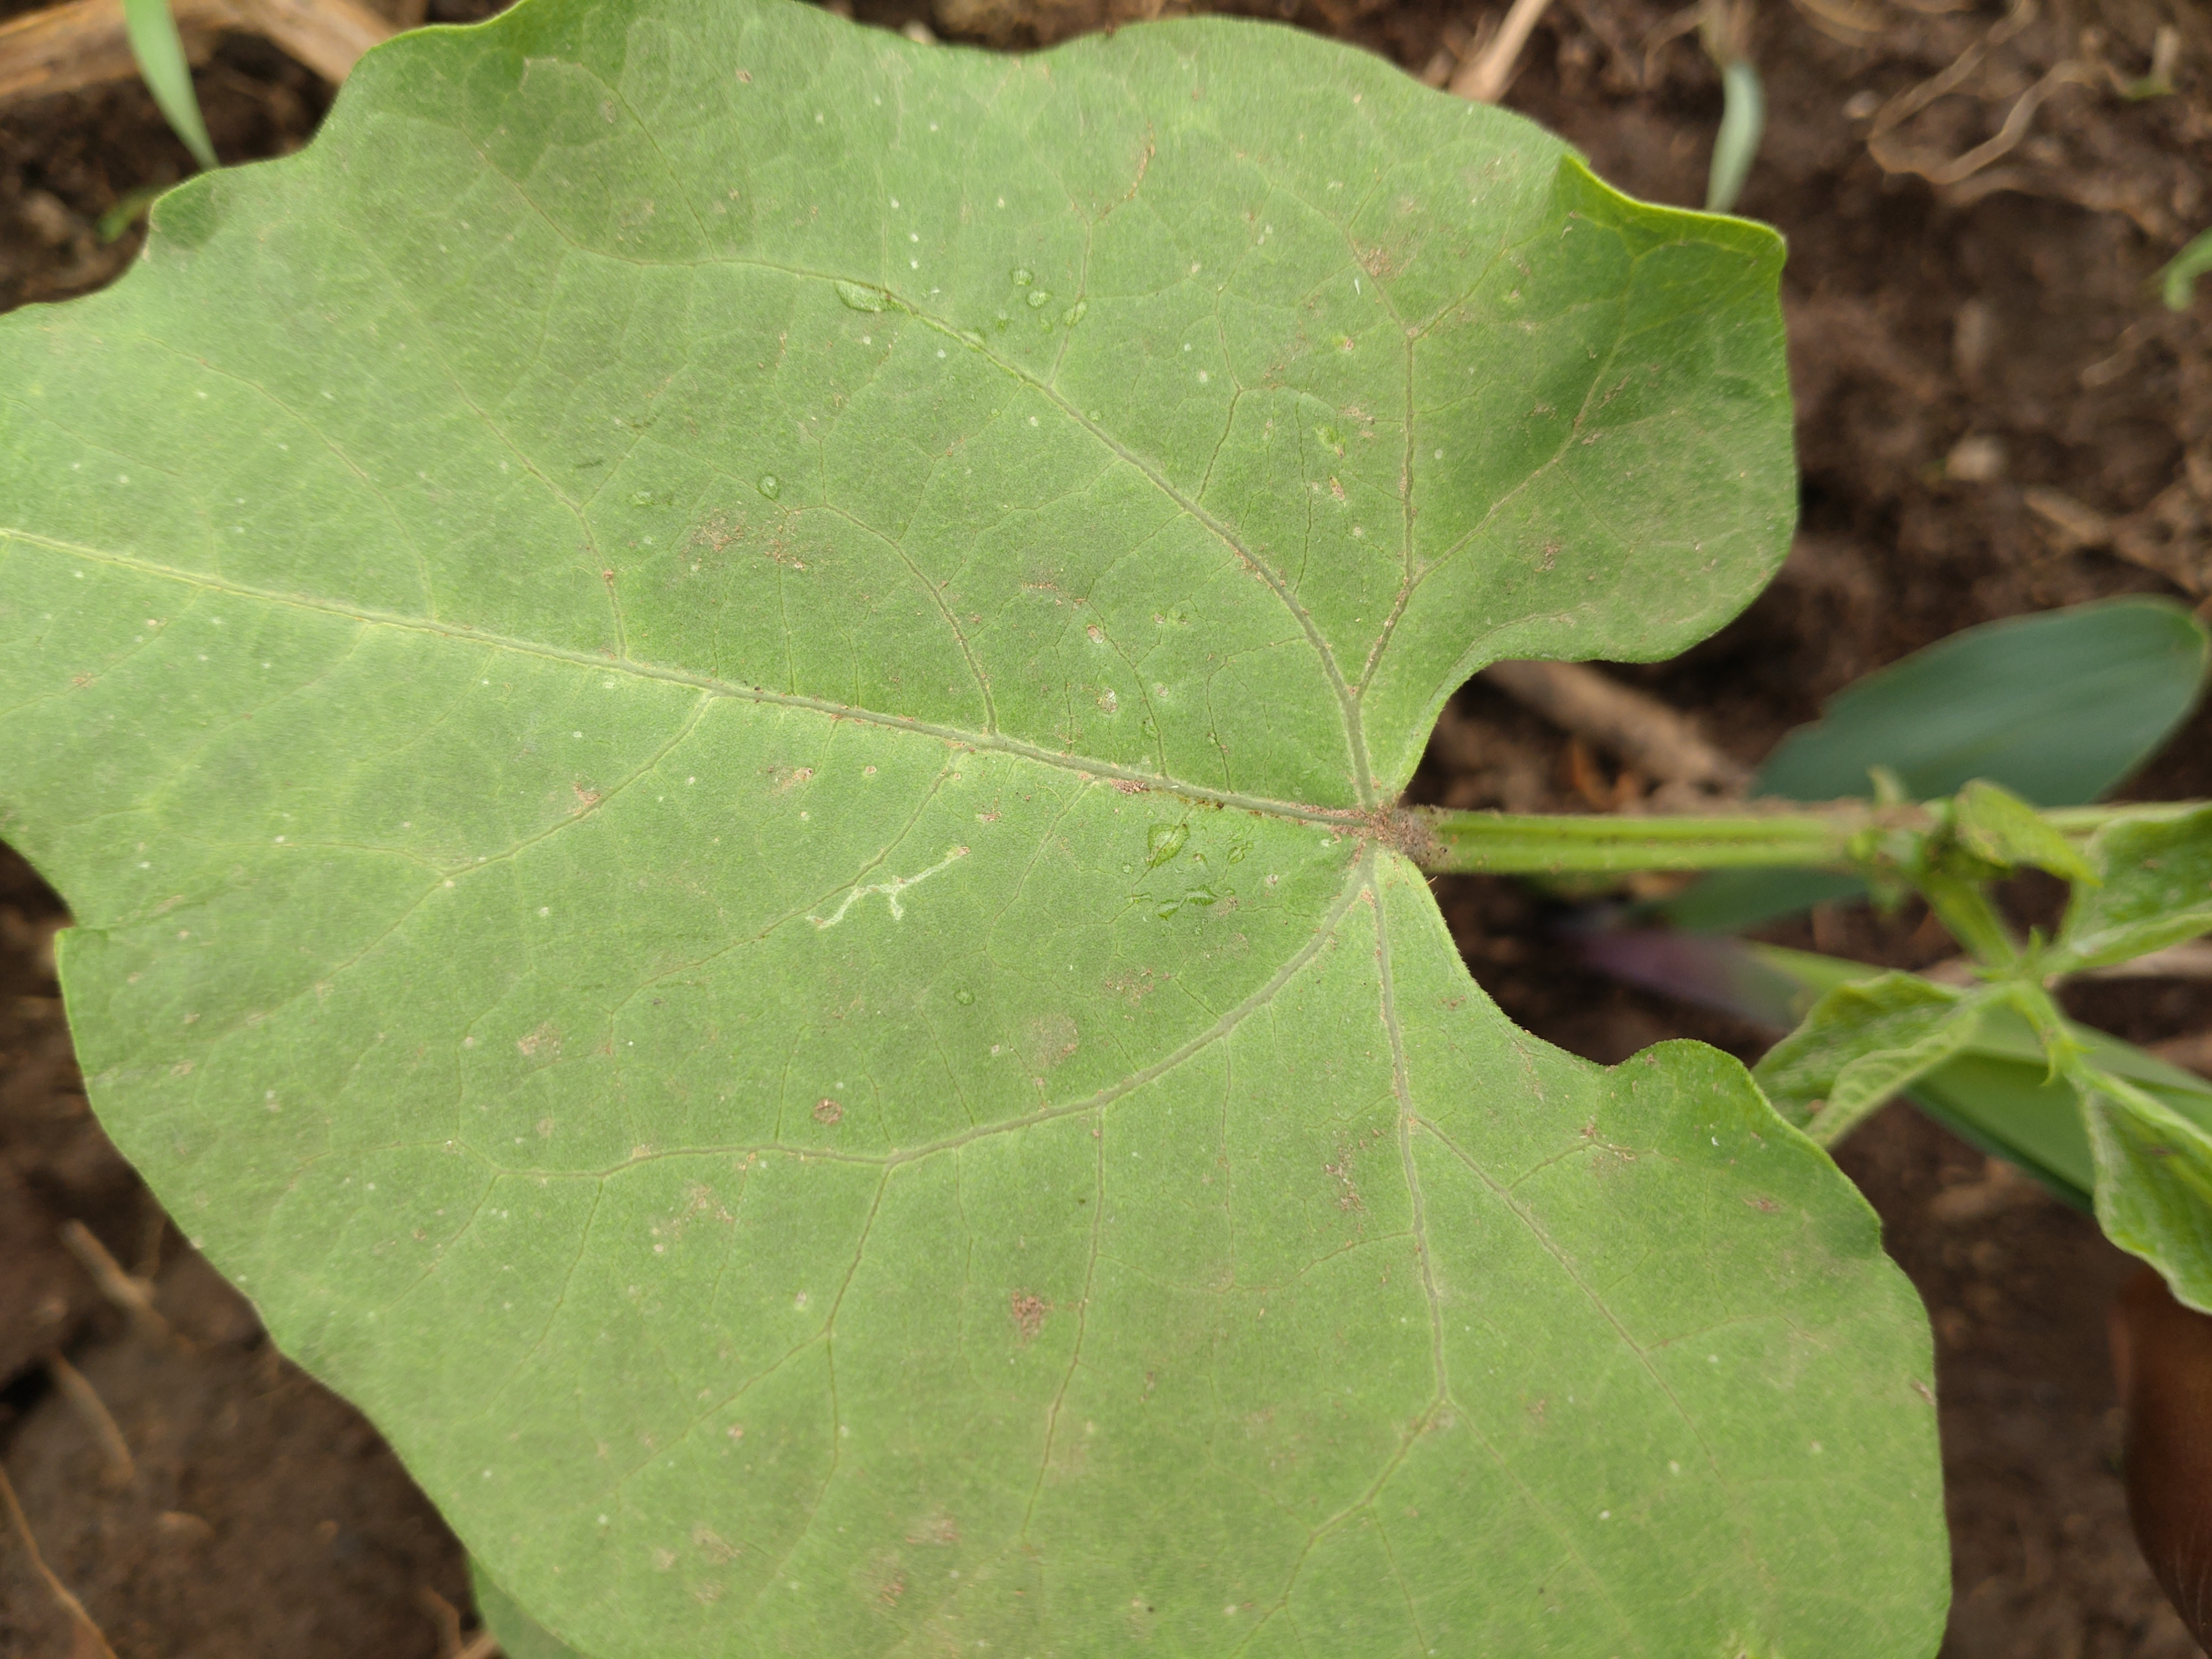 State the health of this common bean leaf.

healthy
